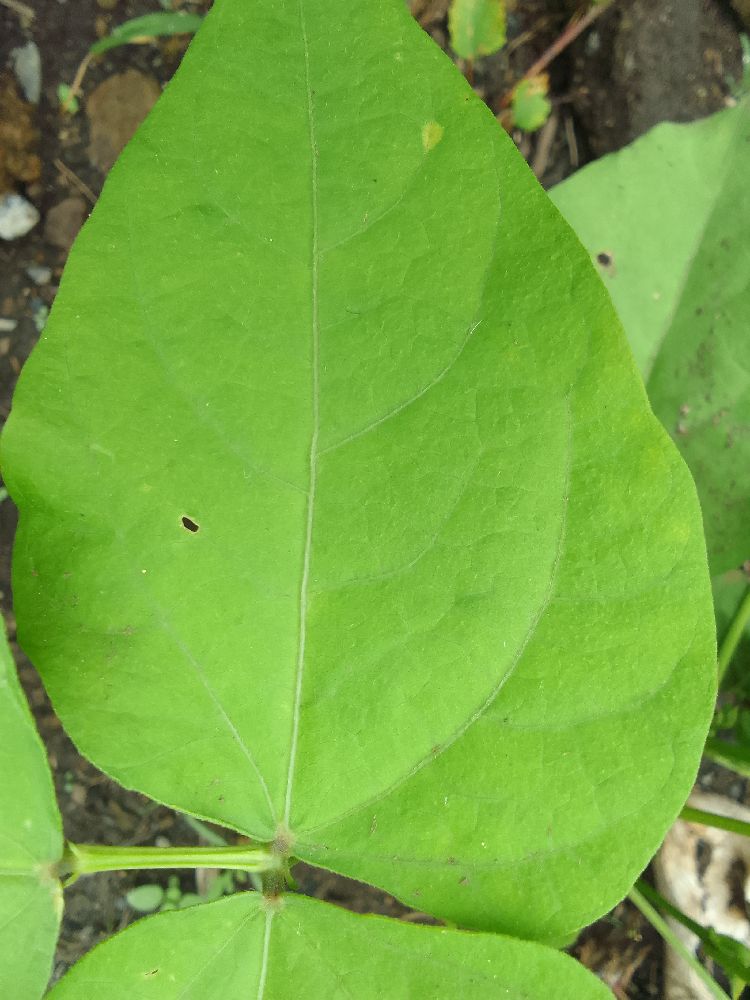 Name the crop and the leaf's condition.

common bean, healthy
